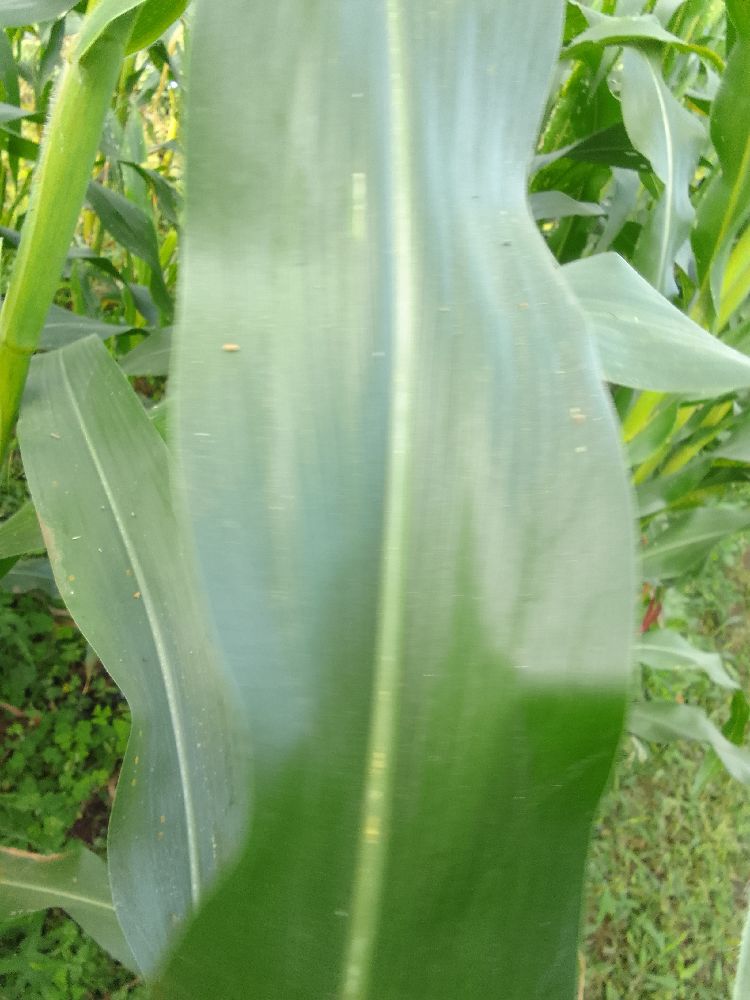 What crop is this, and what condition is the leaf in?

maize, healthy
